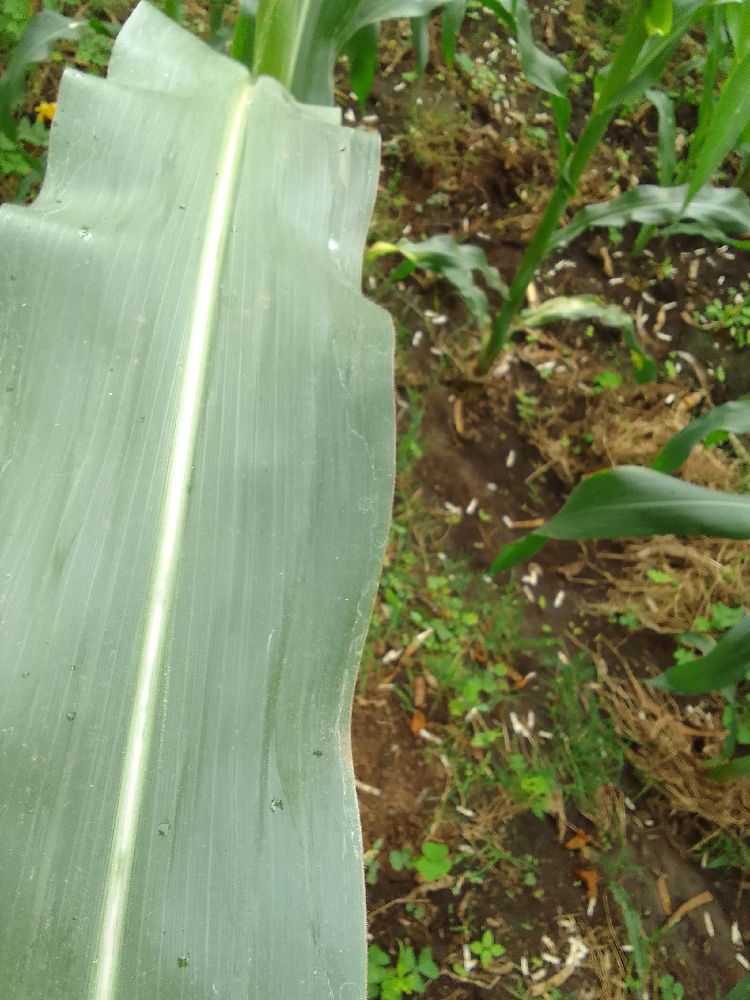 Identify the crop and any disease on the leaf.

maize, healthy
